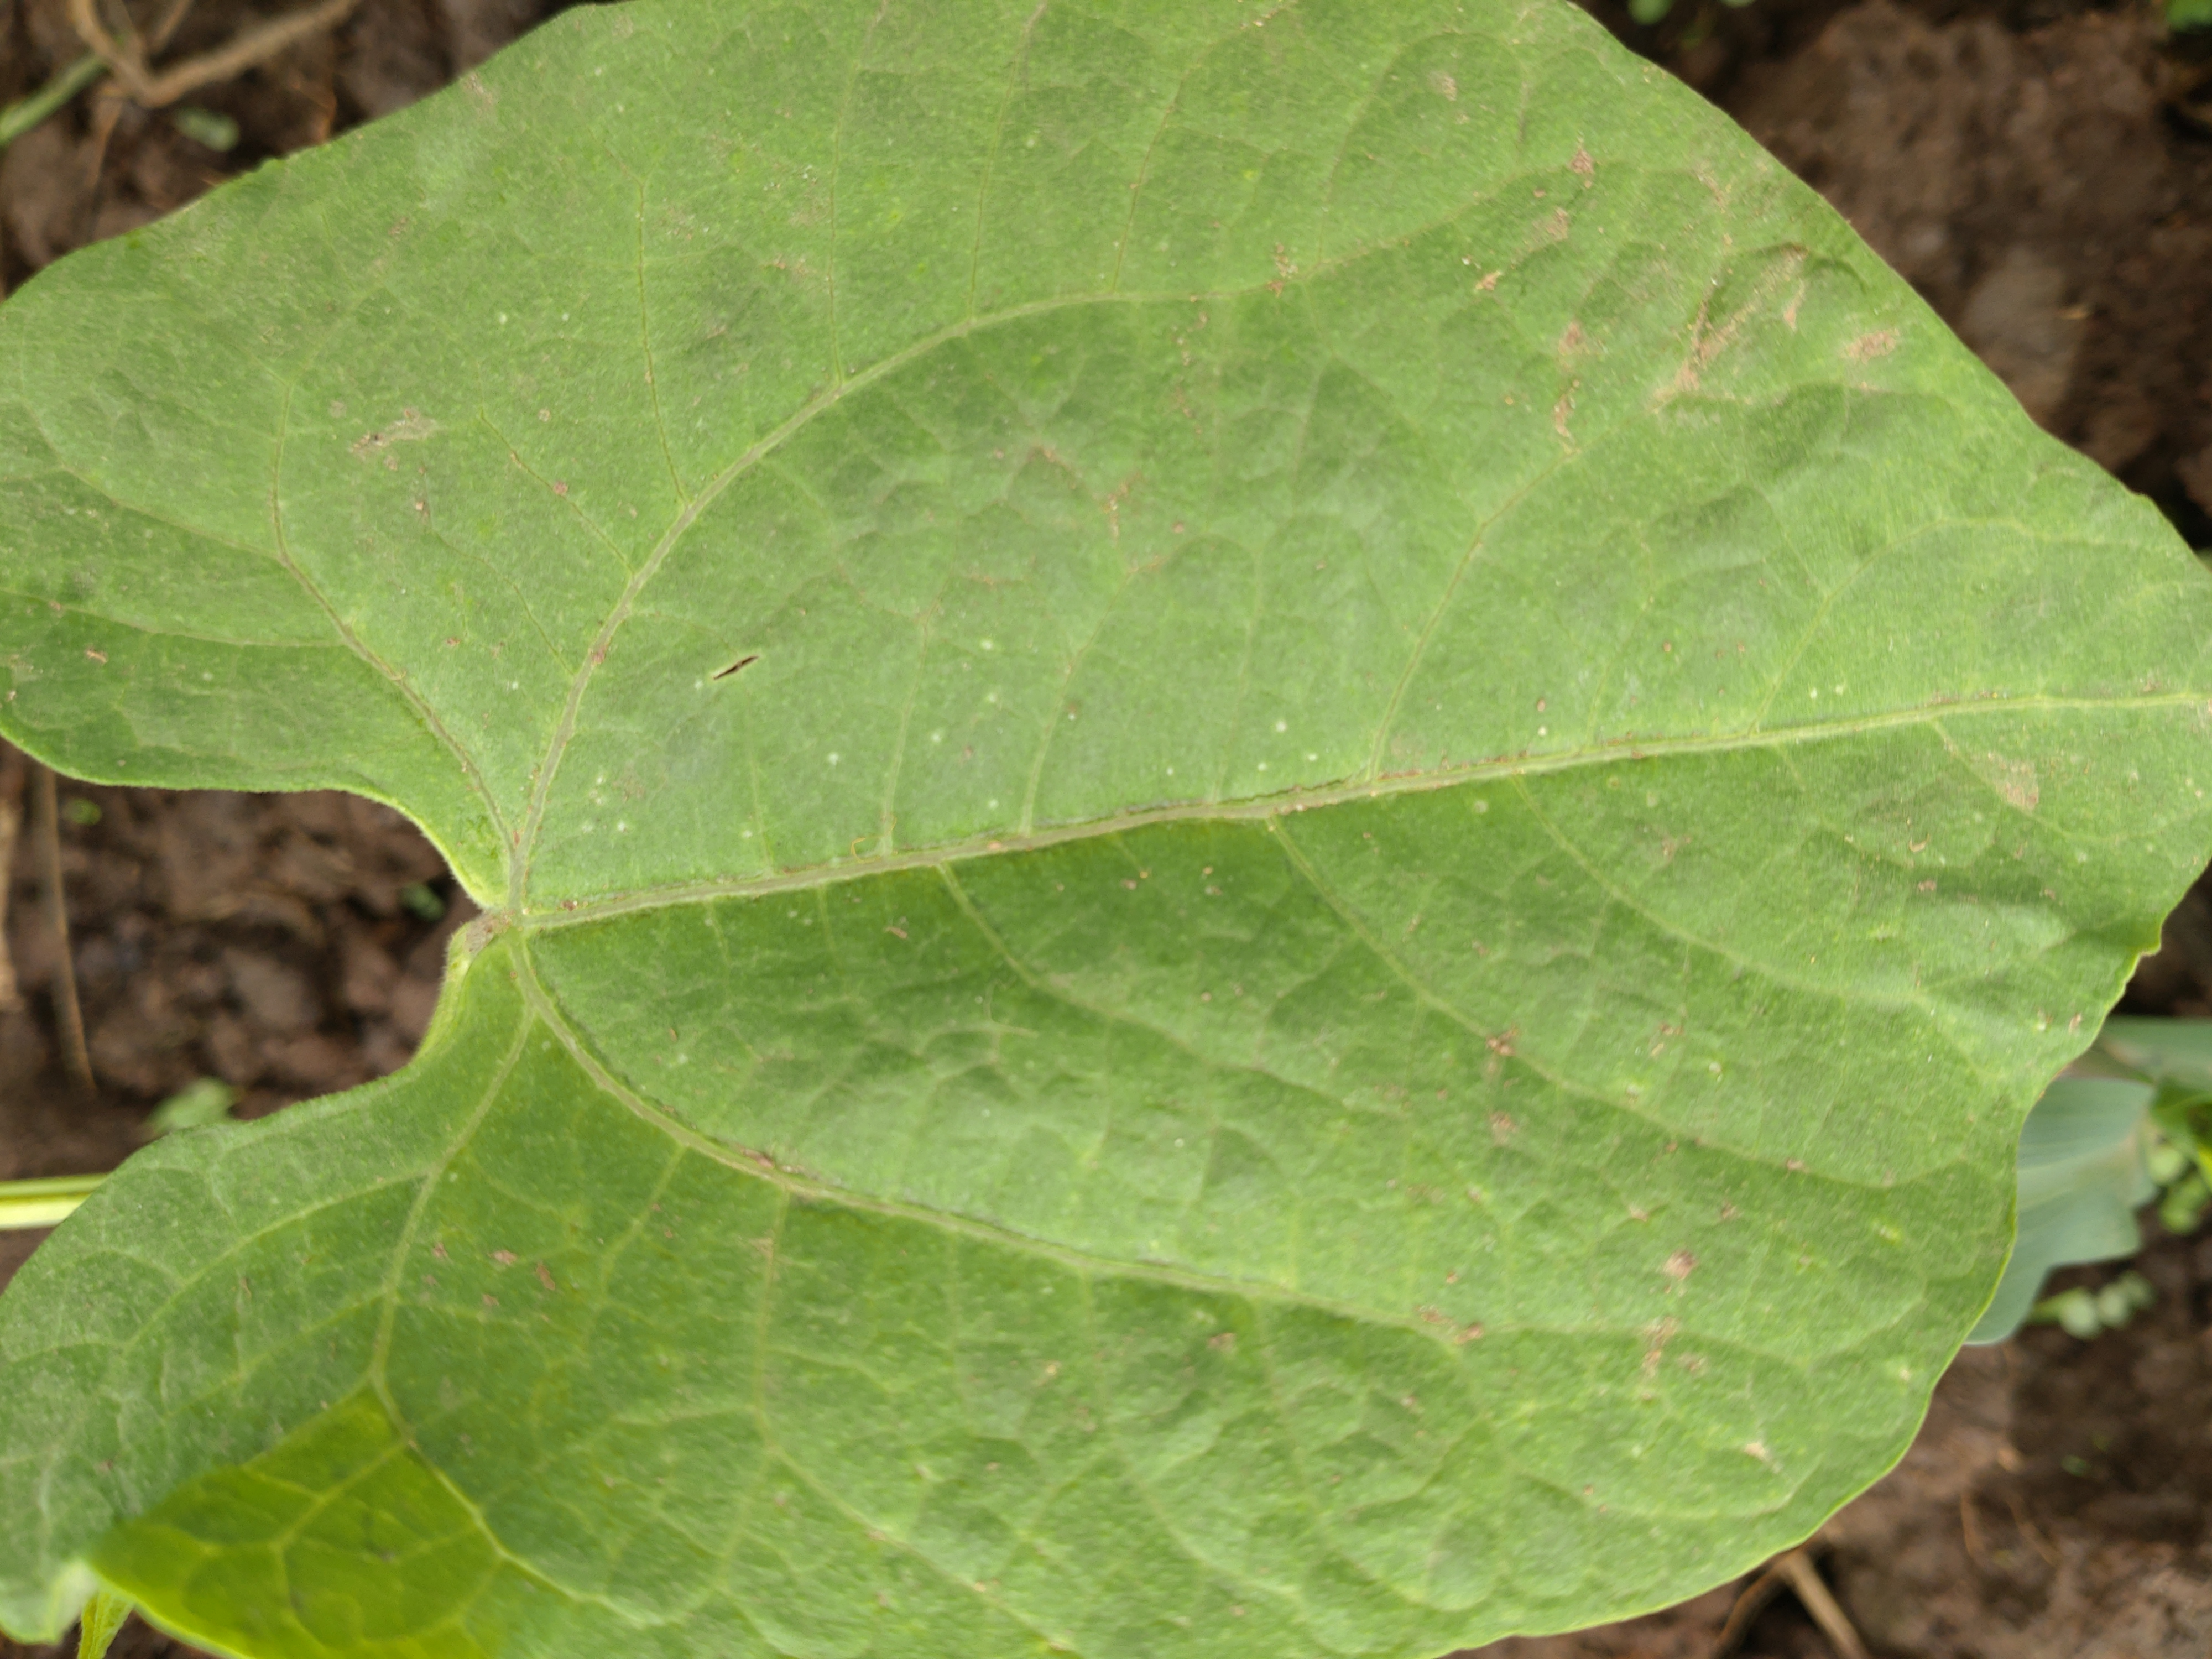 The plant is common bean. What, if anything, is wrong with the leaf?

healthy
